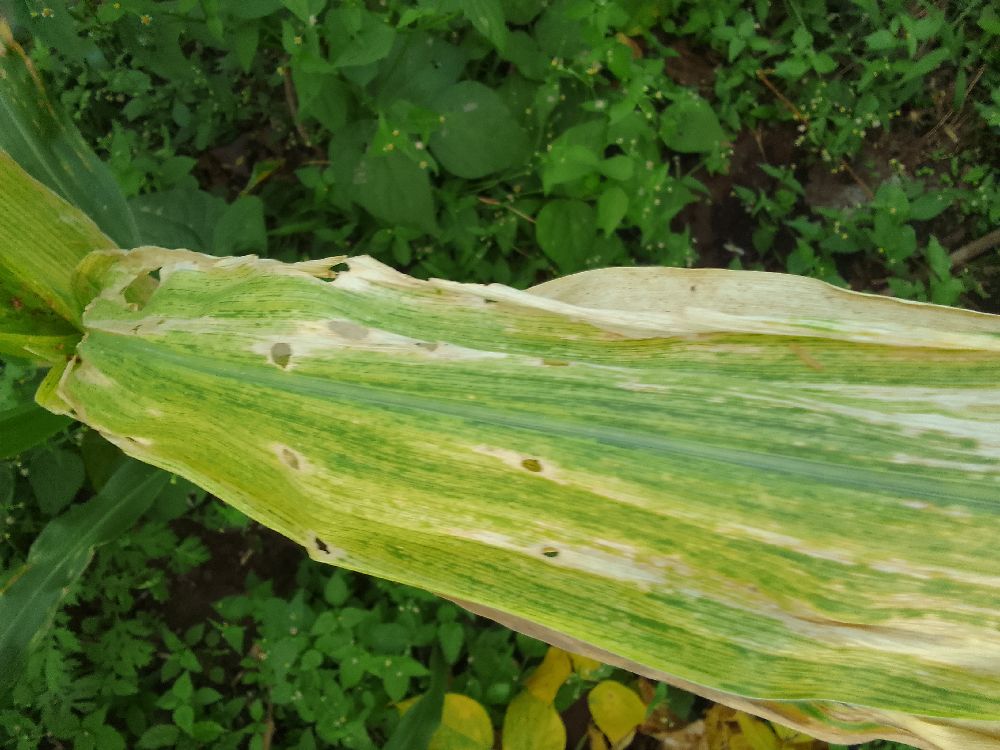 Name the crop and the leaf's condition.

maize, maize lethal necrosis
